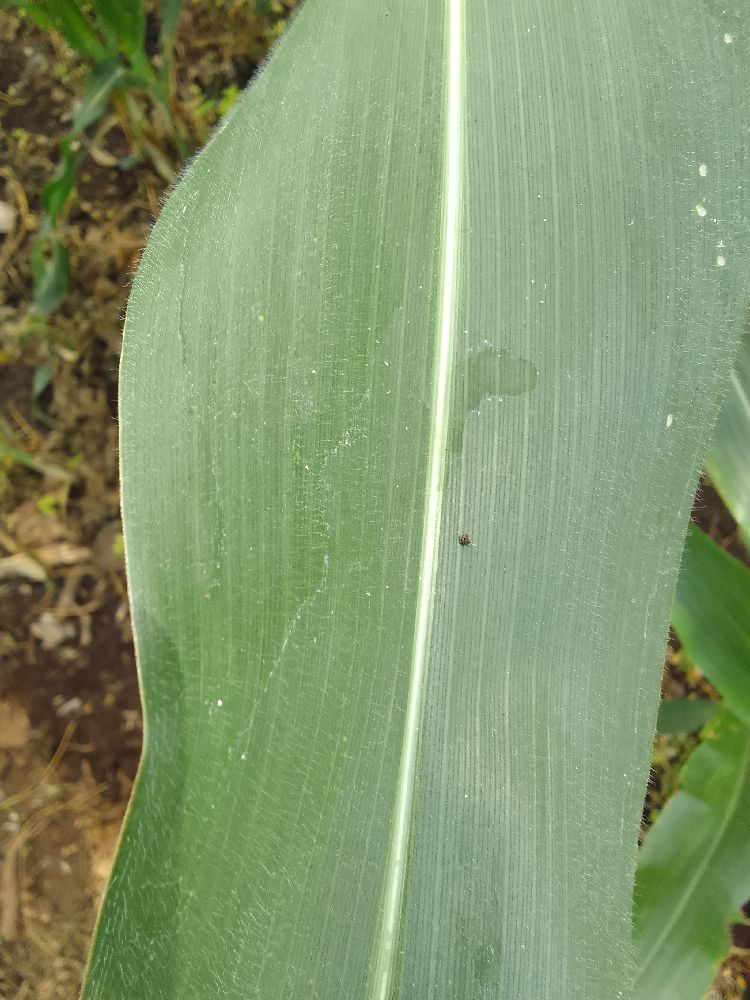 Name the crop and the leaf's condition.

maize, healthy
